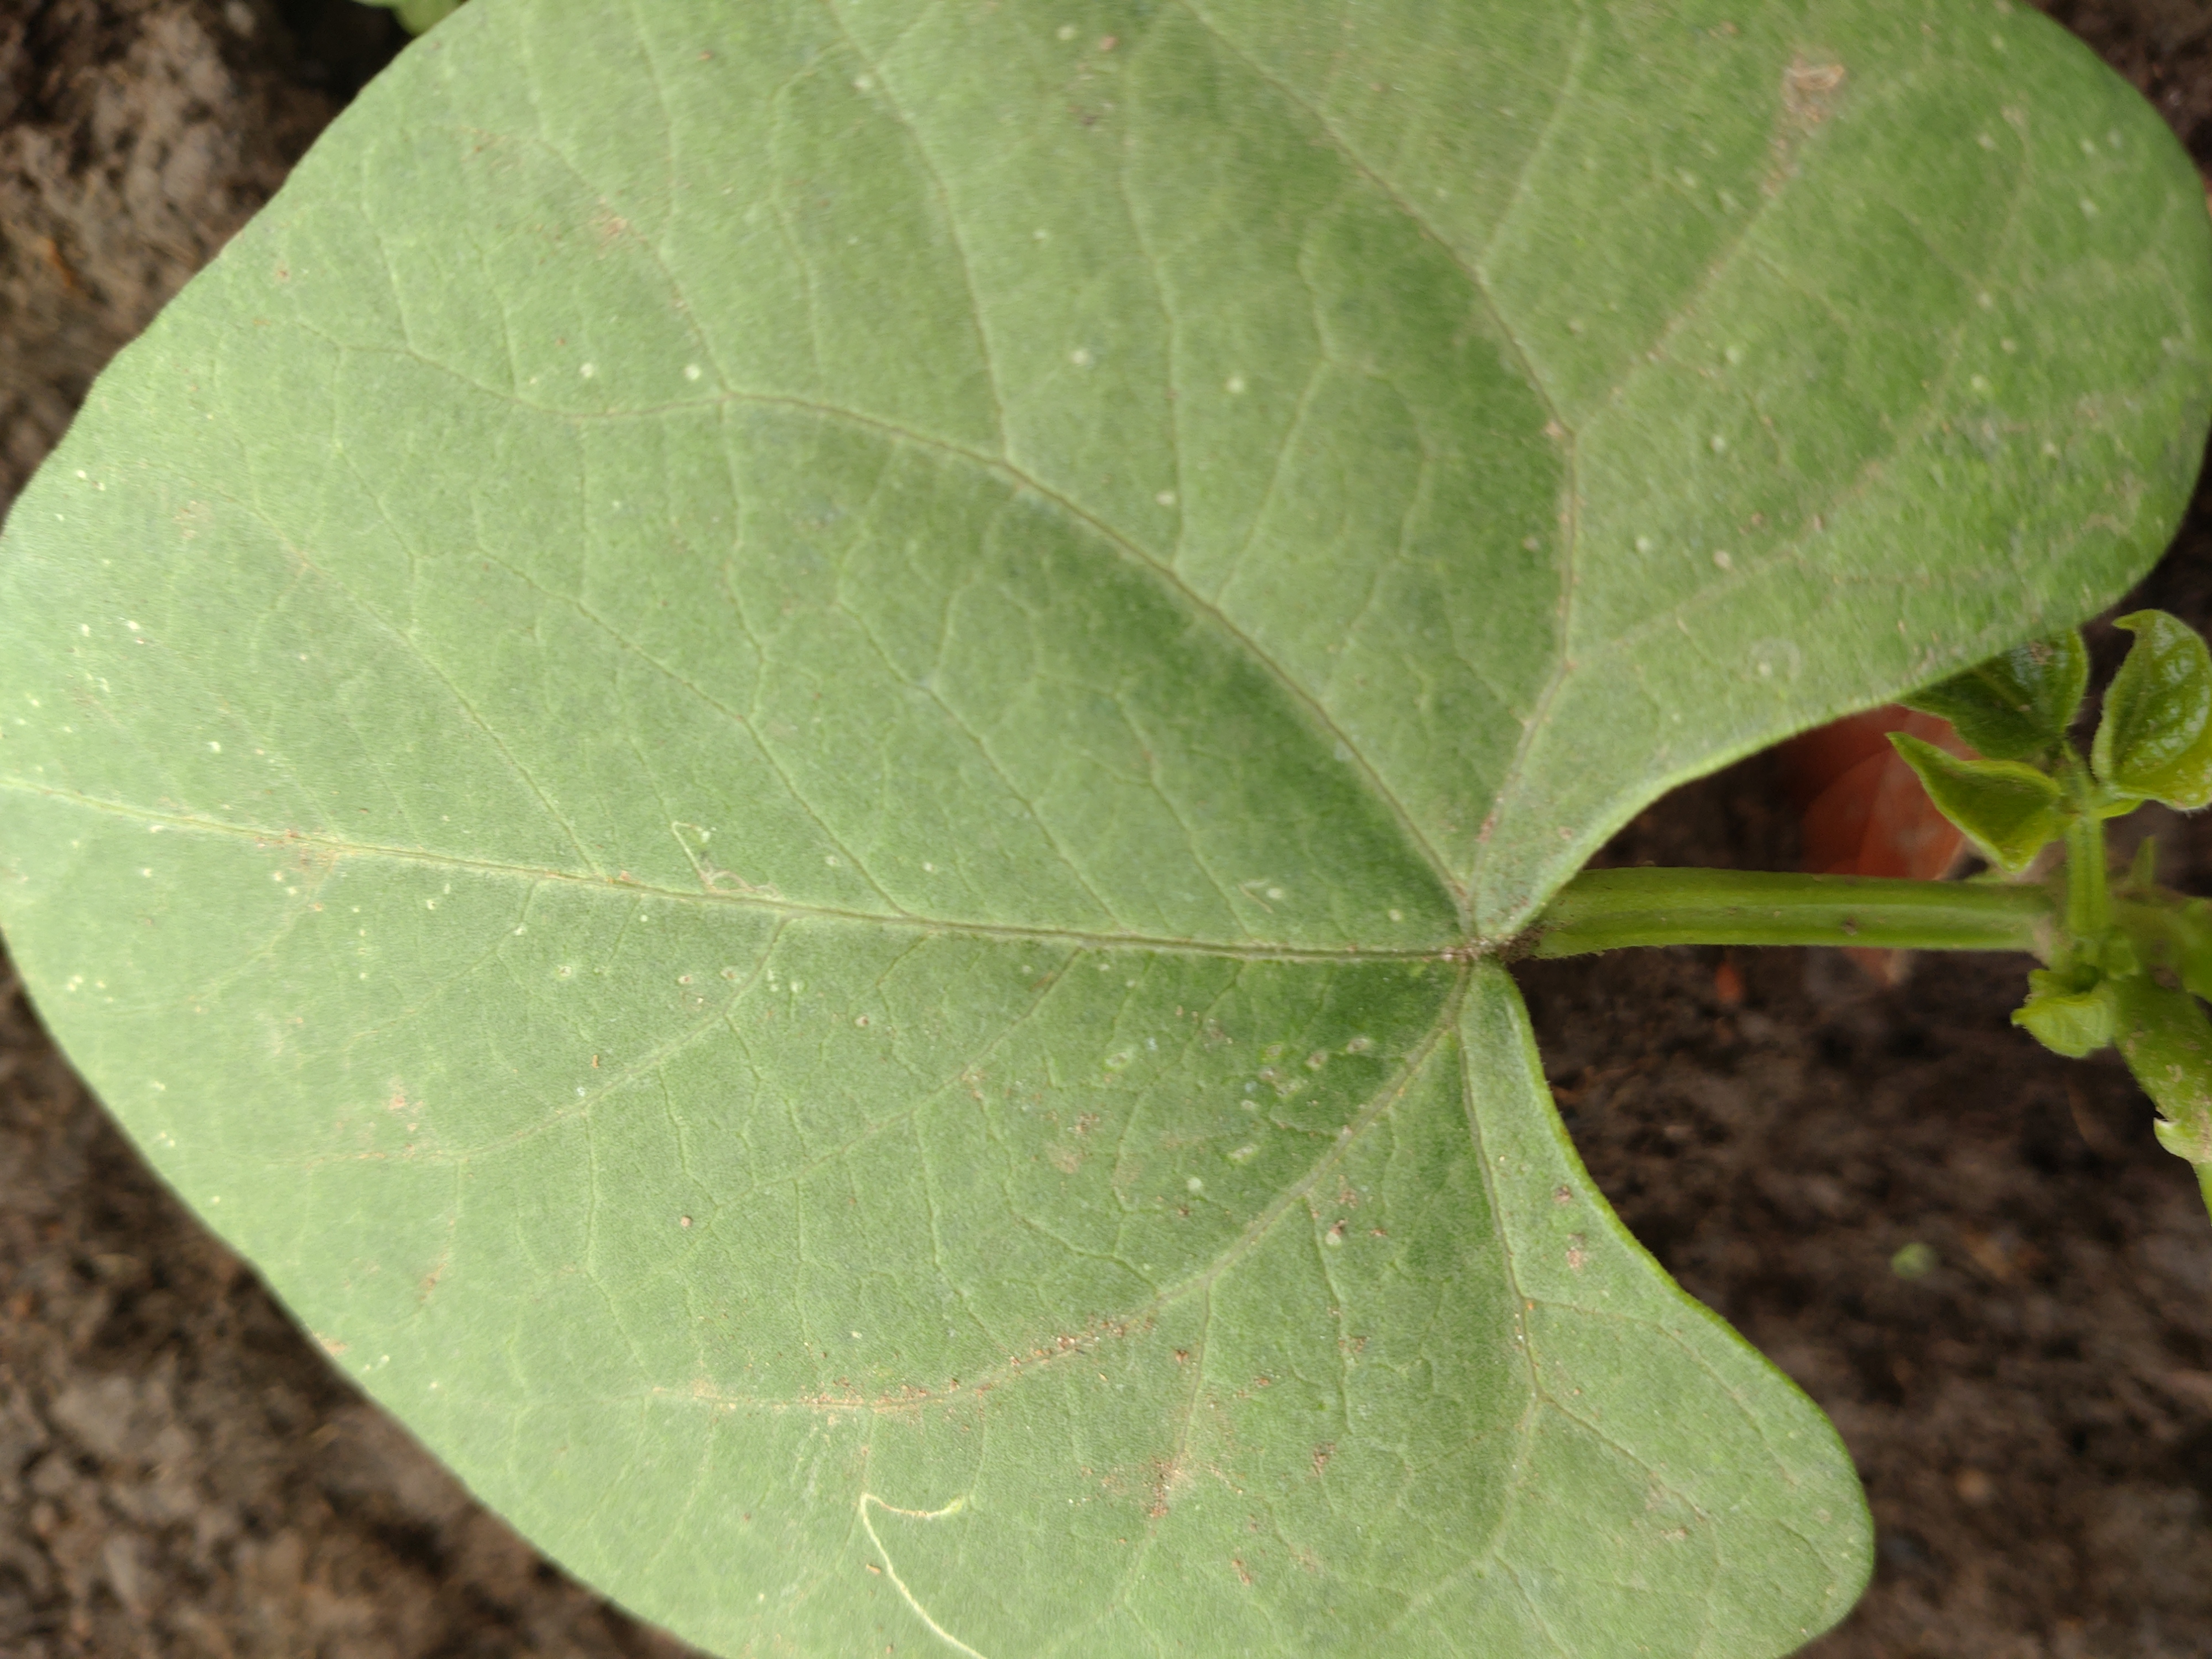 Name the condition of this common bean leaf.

healthy
